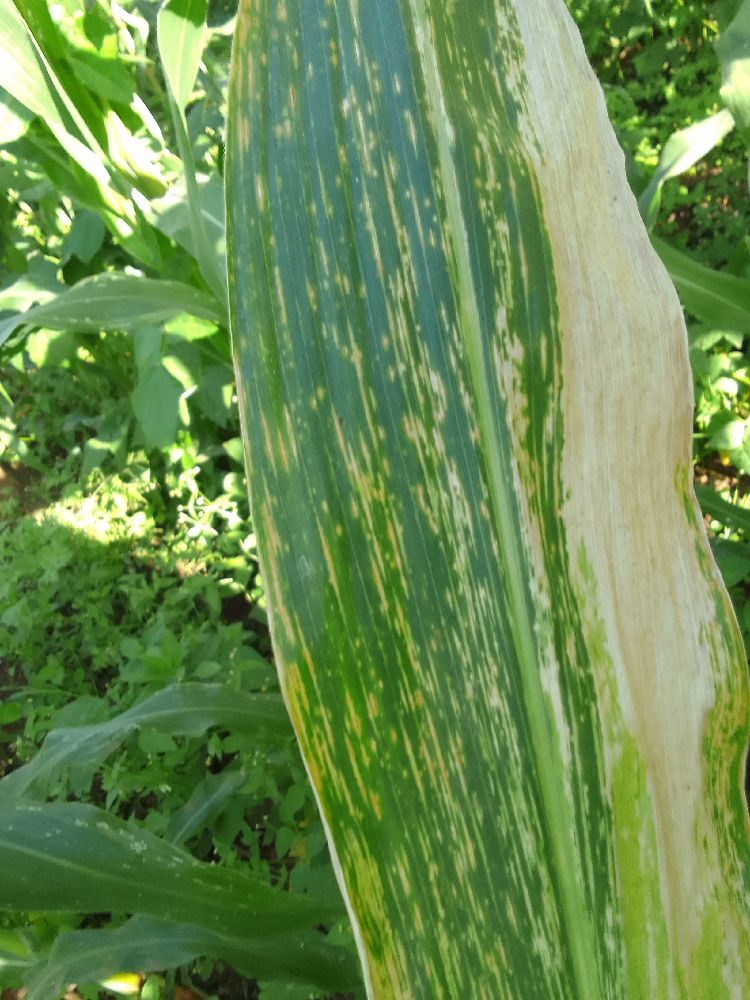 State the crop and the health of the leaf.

maize, maize lethal necrosis
